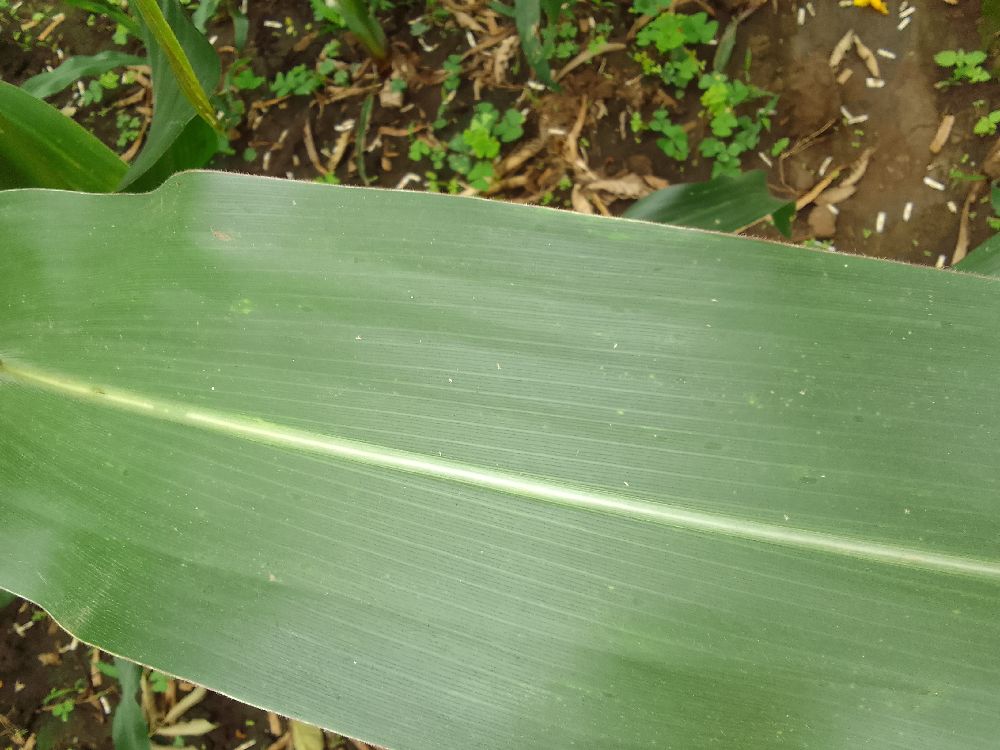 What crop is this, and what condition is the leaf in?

maize, healthy
